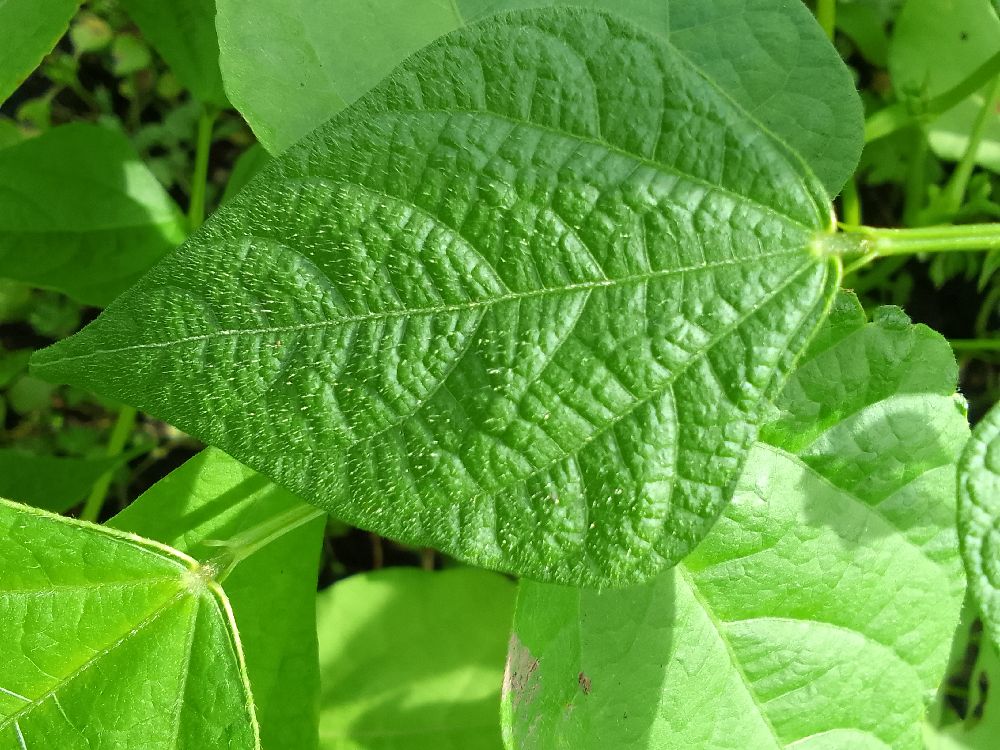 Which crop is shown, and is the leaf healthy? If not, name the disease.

common bean, healthy
